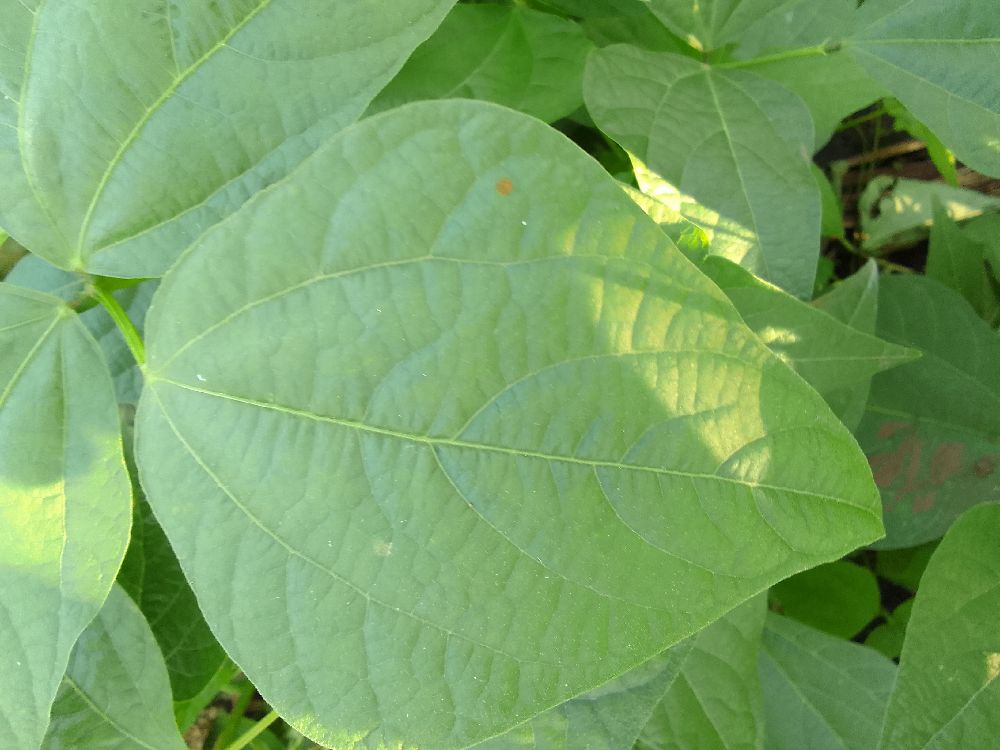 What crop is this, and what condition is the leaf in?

common bean, healthy
